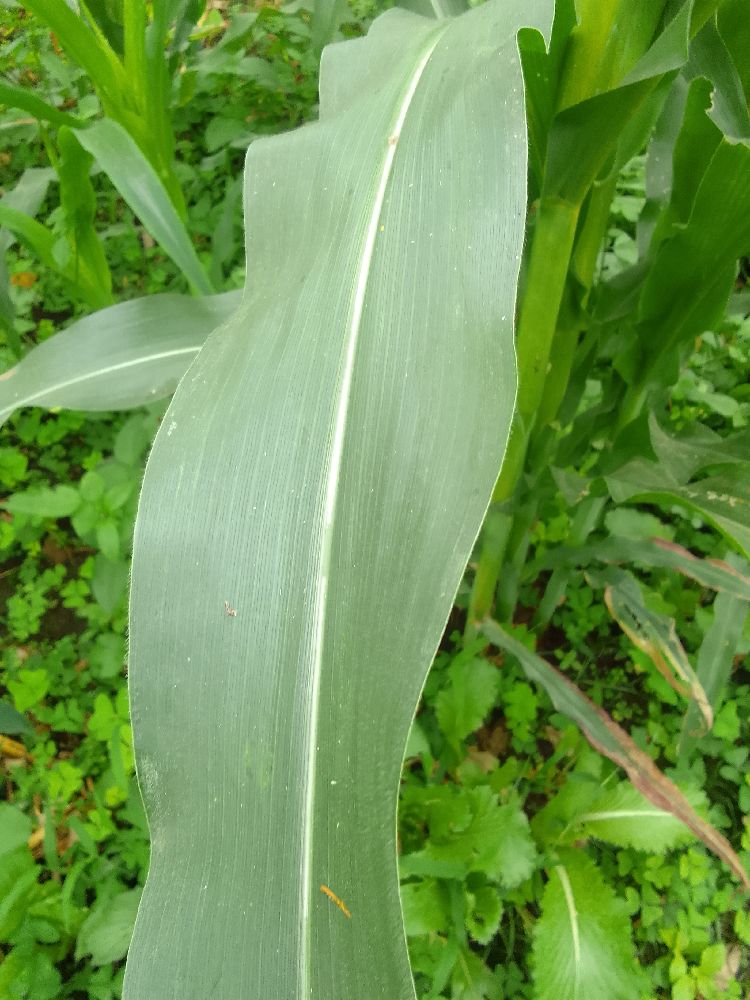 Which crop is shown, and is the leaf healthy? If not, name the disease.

maize, healthy
